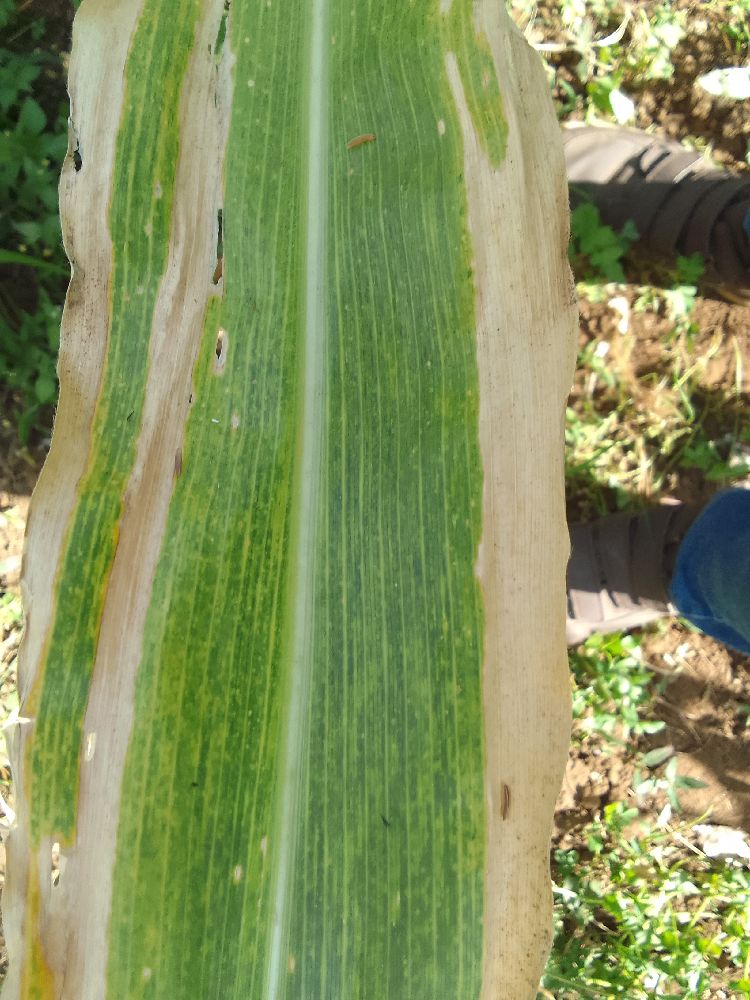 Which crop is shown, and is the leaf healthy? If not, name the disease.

maize, maize lethal necrosis
